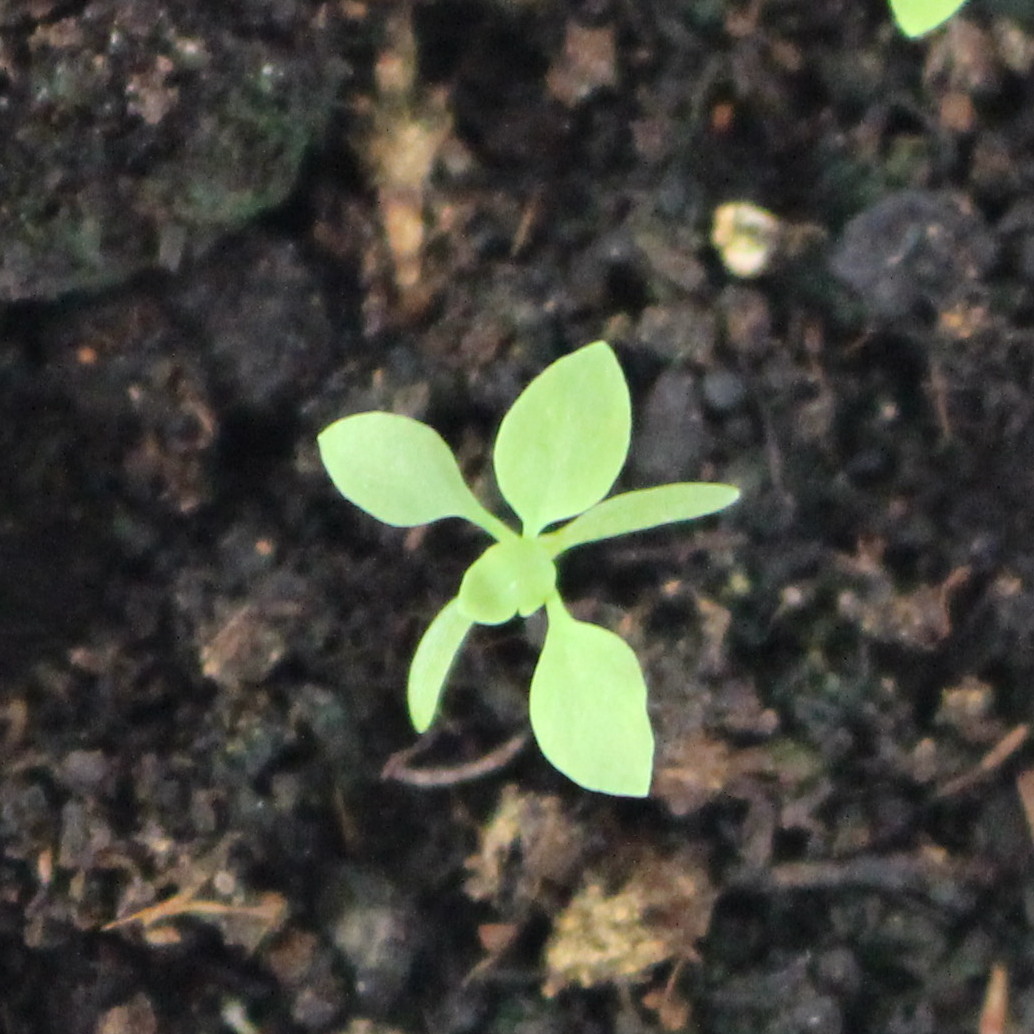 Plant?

Papaver rhoeas
